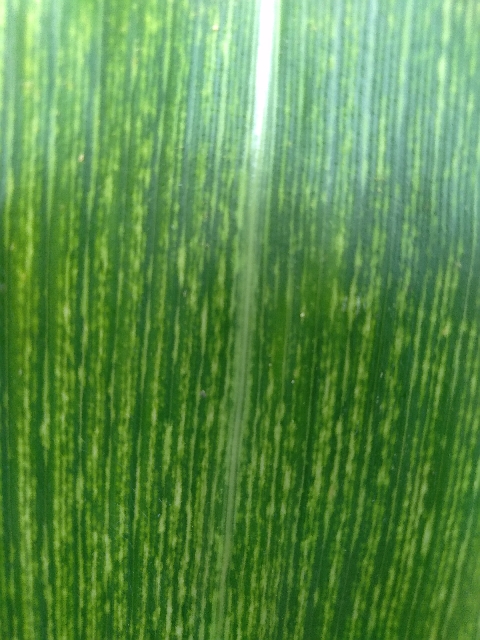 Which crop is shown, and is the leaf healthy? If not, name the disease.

maize, maize streak virus
